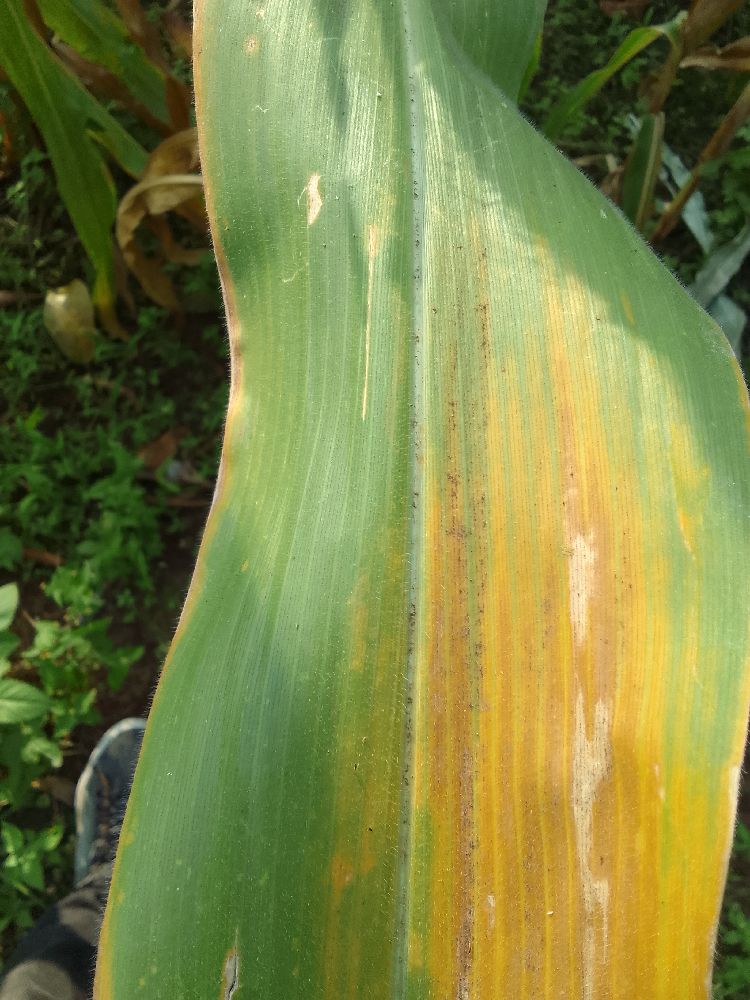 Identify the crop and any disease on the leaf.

maize, maize lethal necrosis
